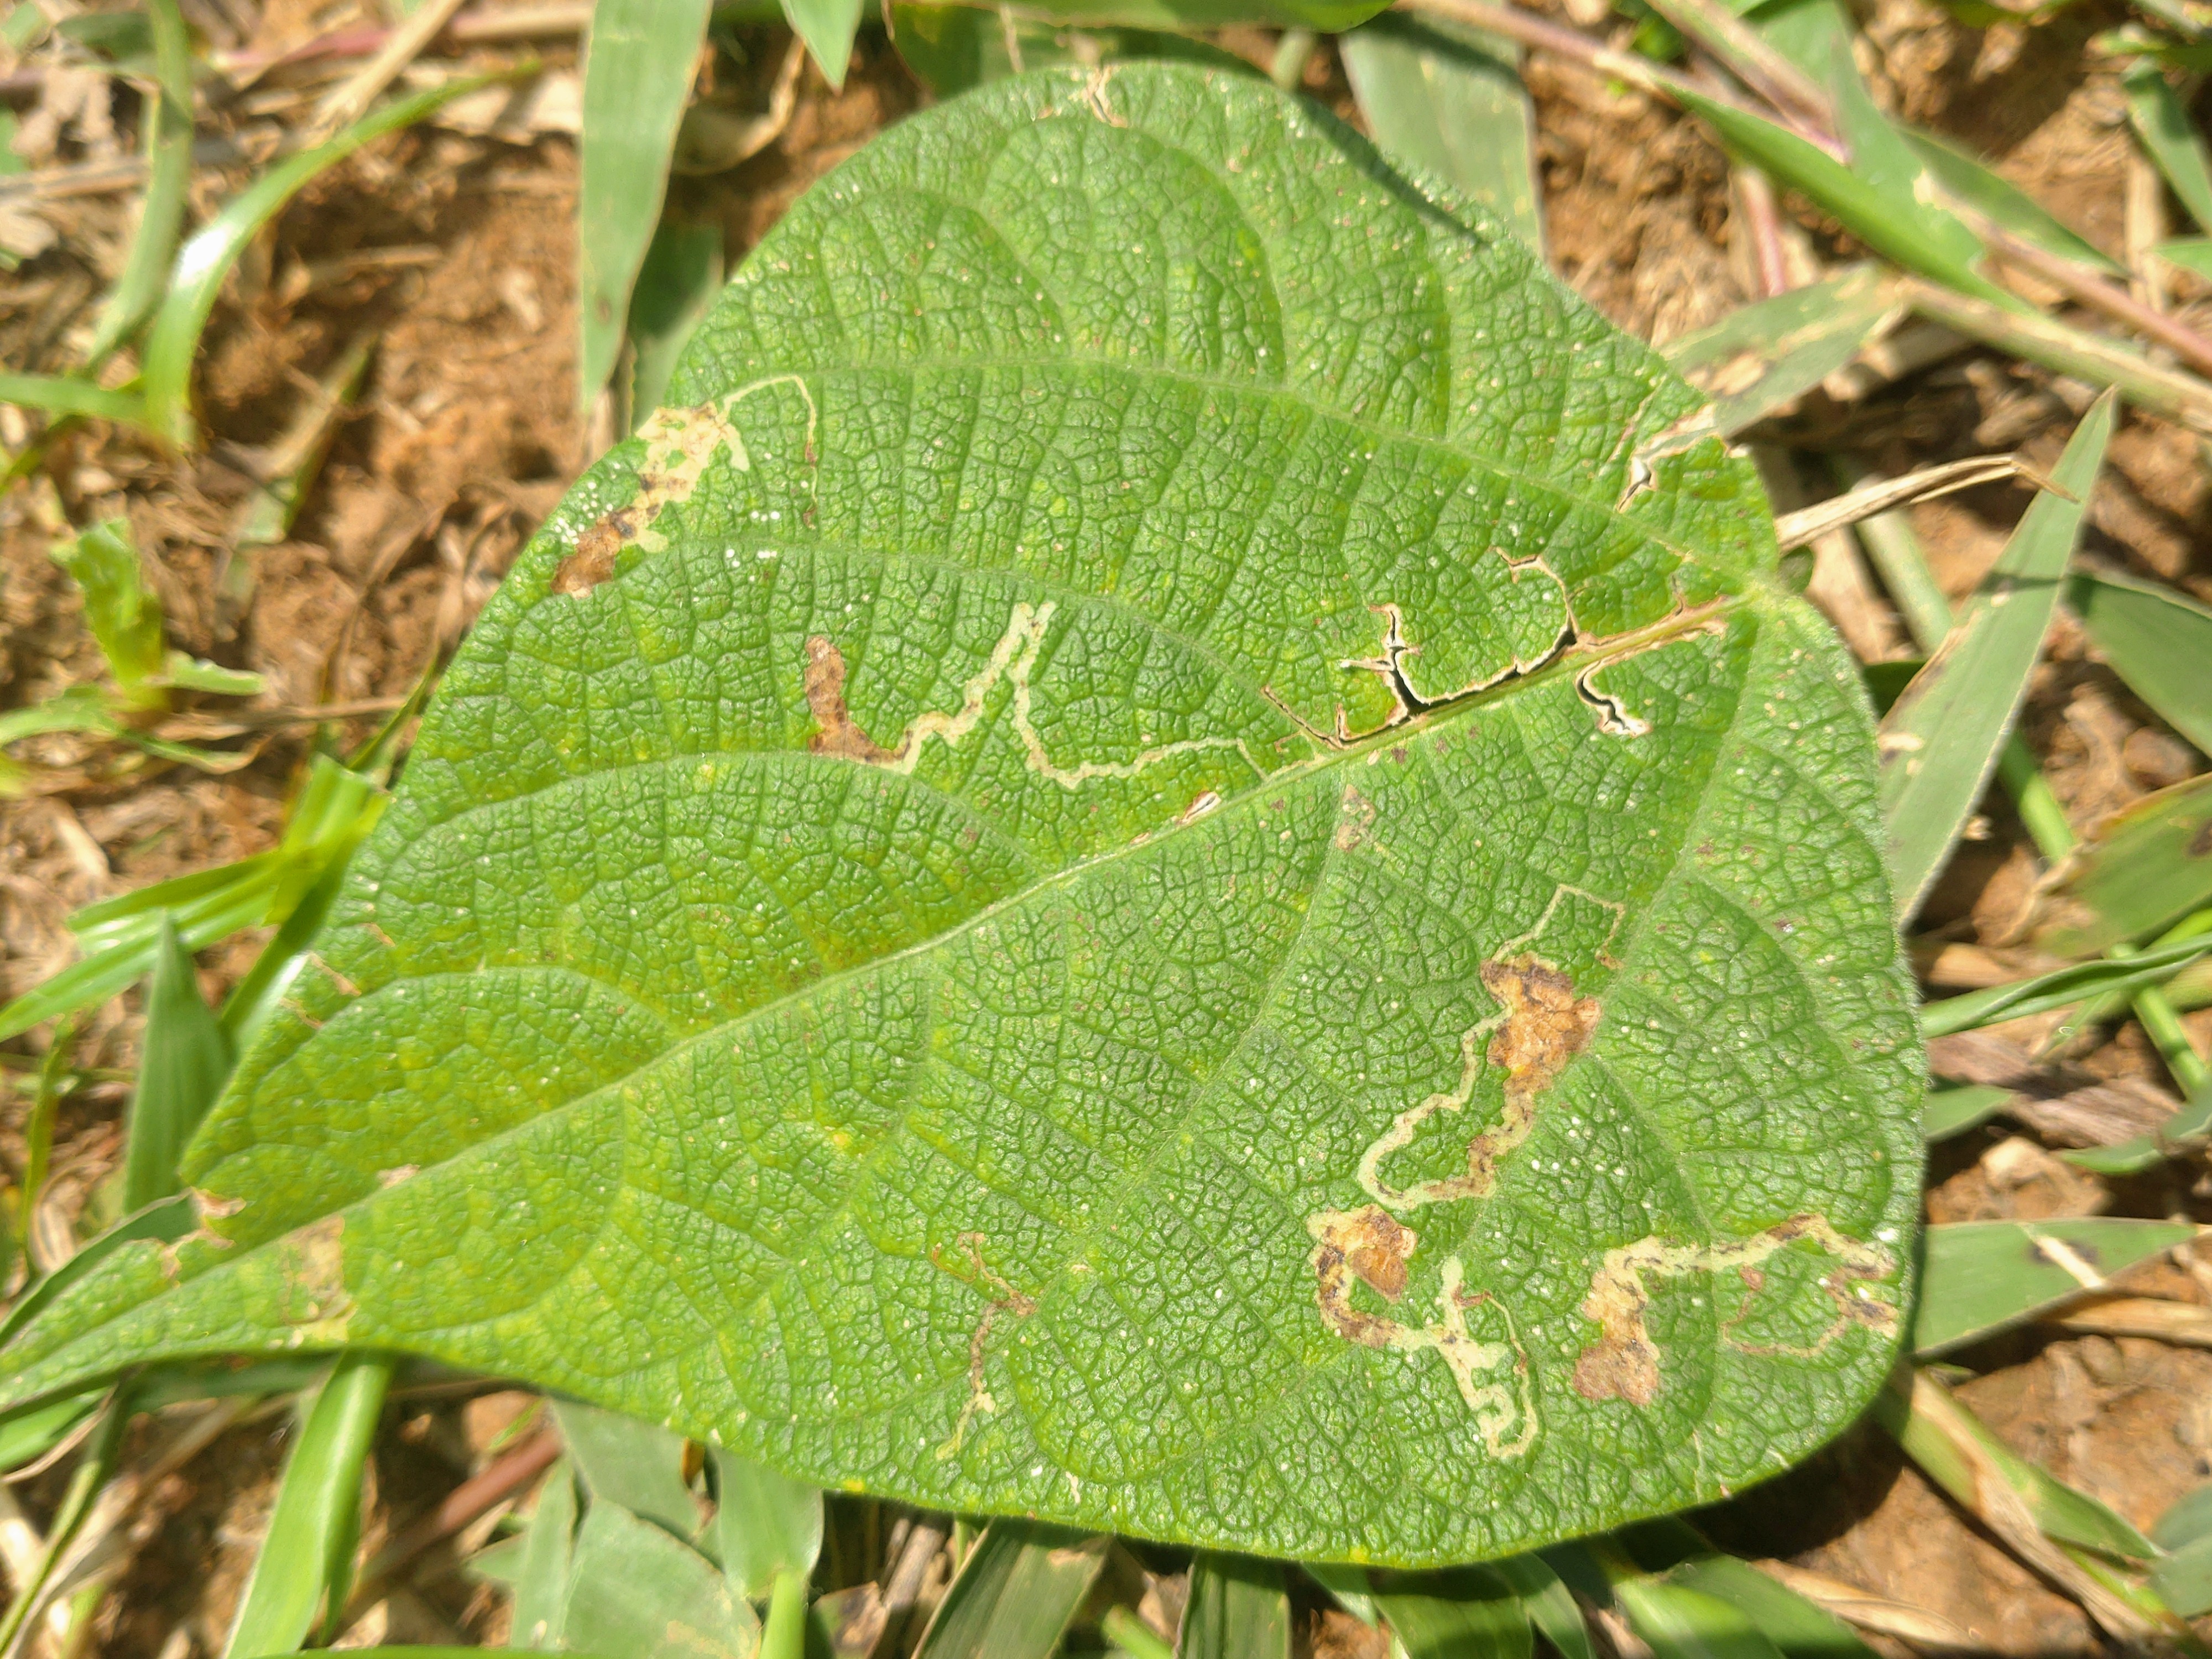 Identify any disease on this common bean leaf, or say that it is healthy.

anthracnose
